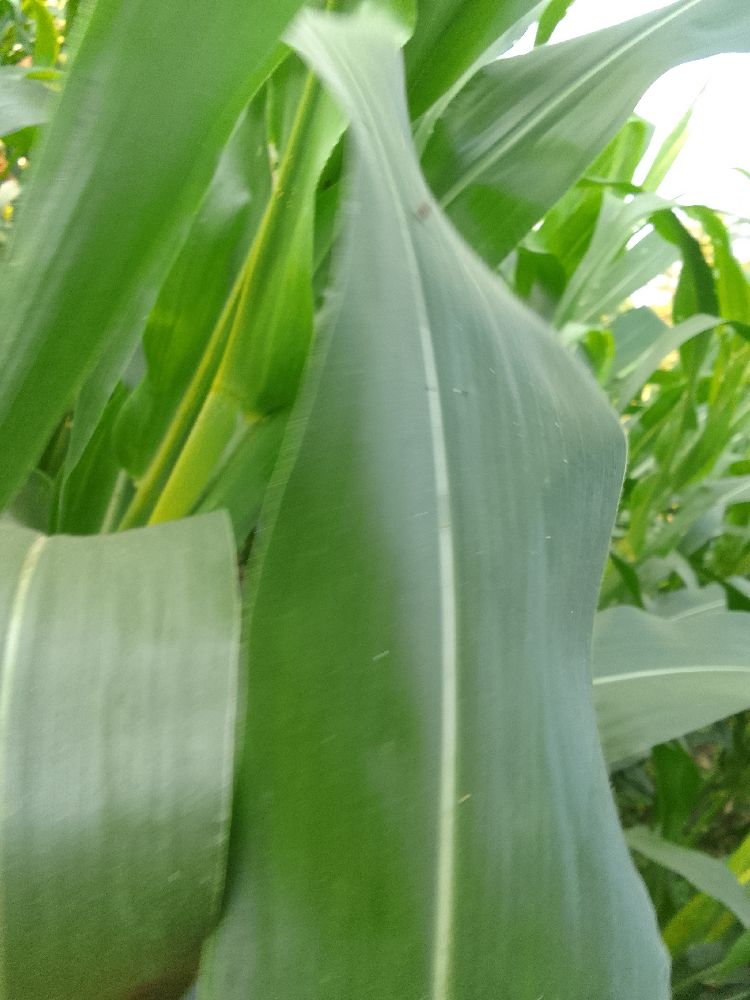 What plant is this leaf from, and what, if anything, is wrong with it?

maize, healthy
